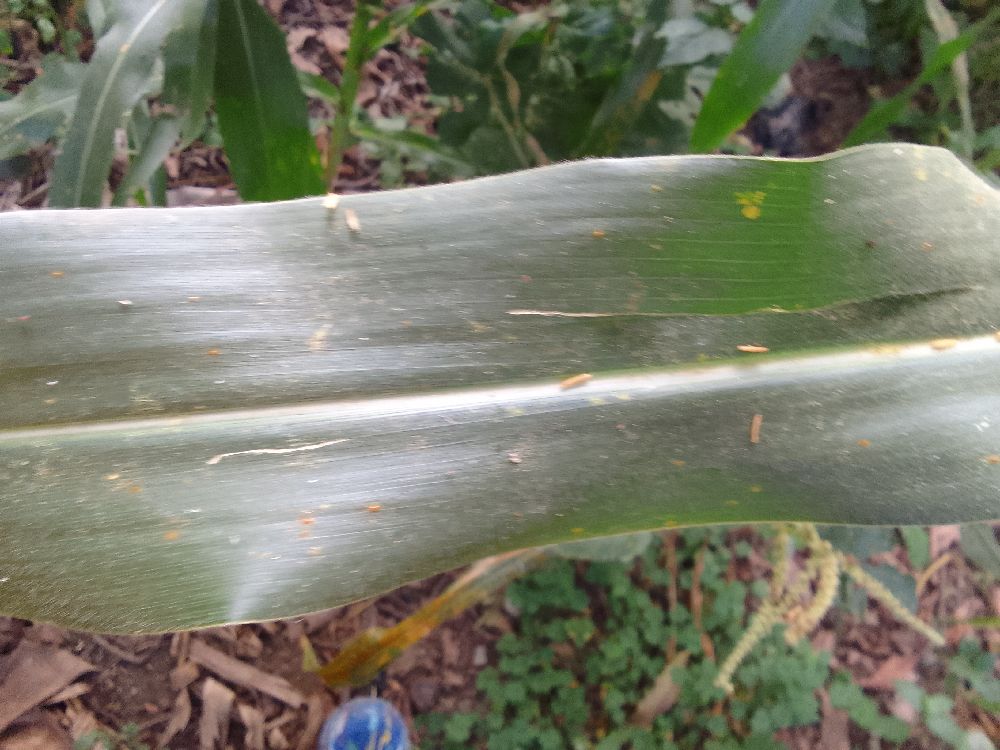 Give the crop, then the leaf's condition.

maize, healthy
